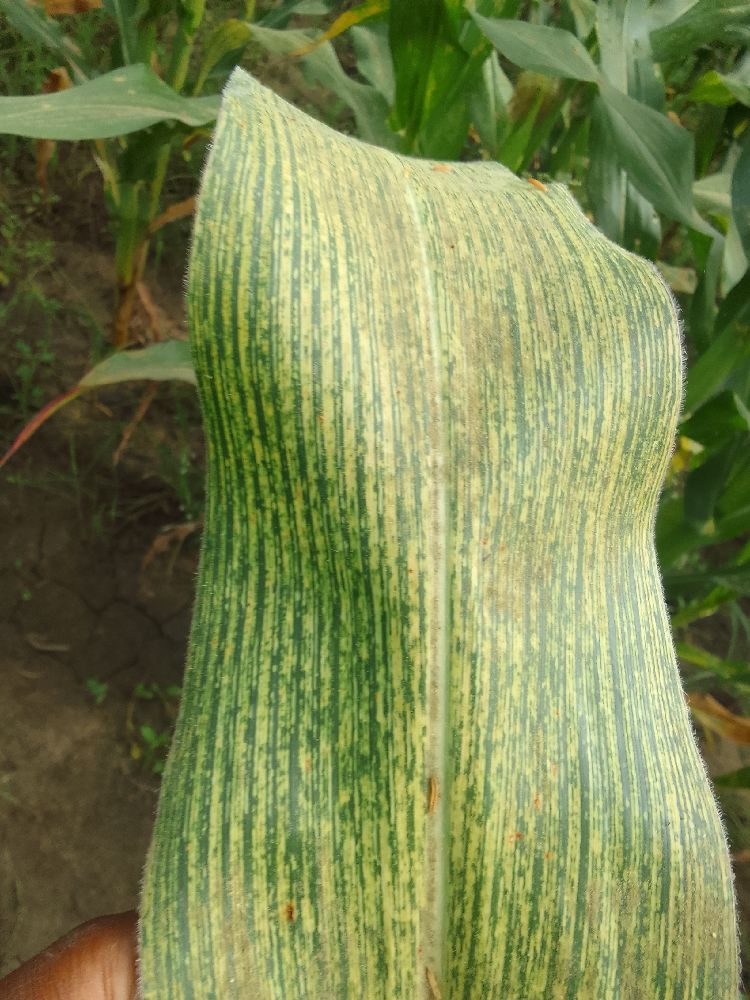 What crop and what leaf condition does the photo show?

maize, maize streak virus
